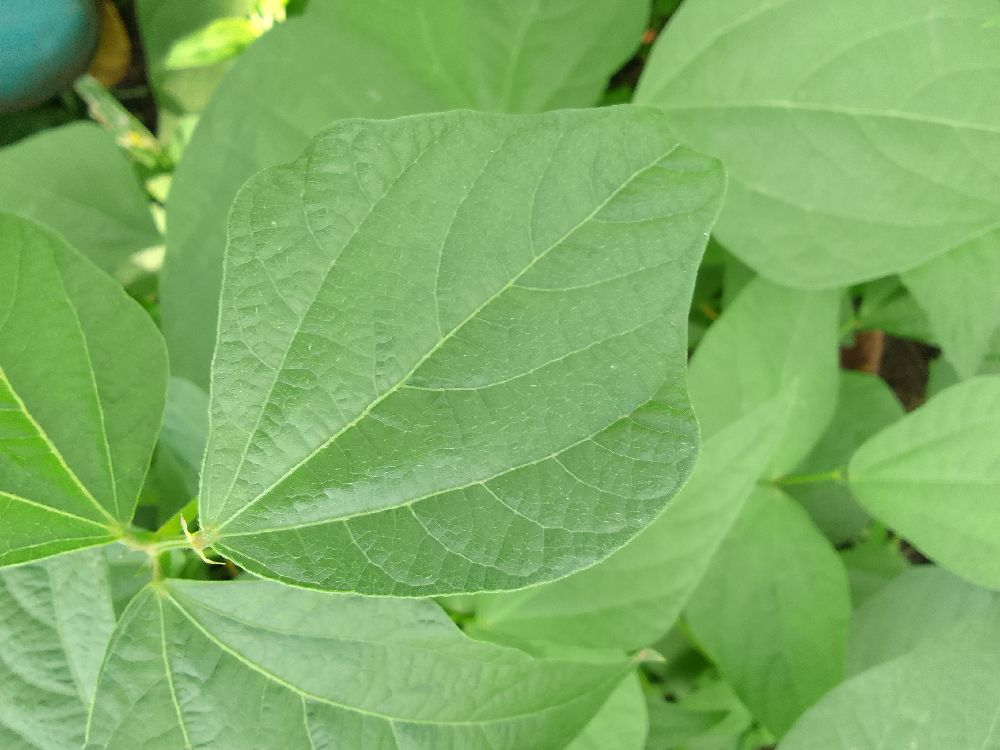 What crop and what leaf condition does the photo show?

common bean, healthy
